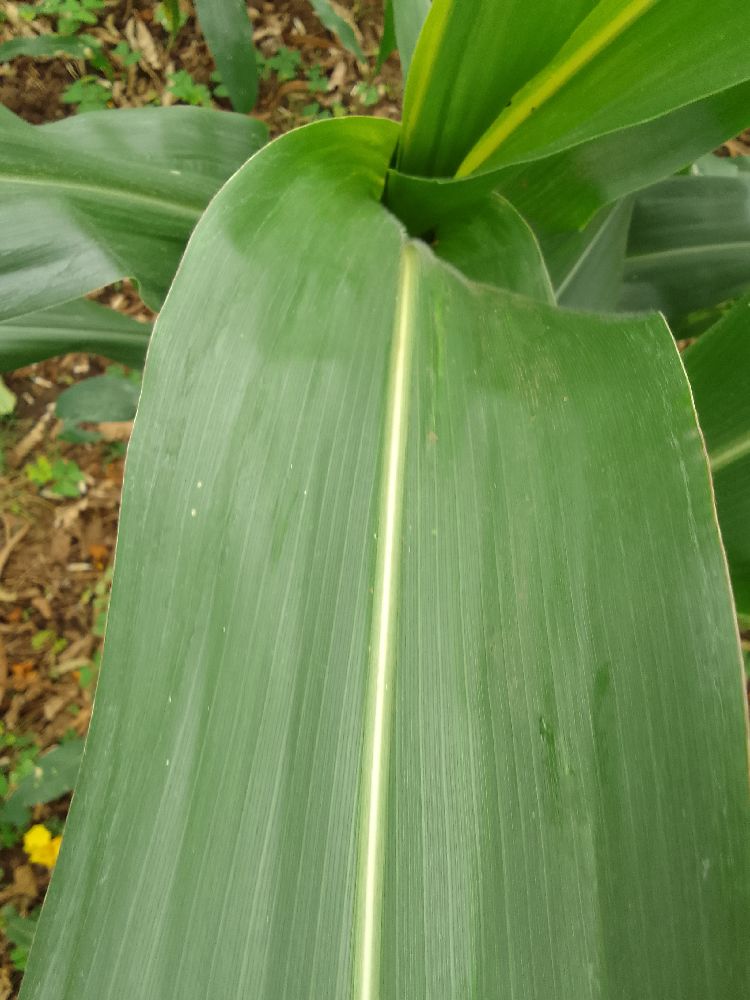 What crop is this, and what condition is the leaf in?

maize, healthy
